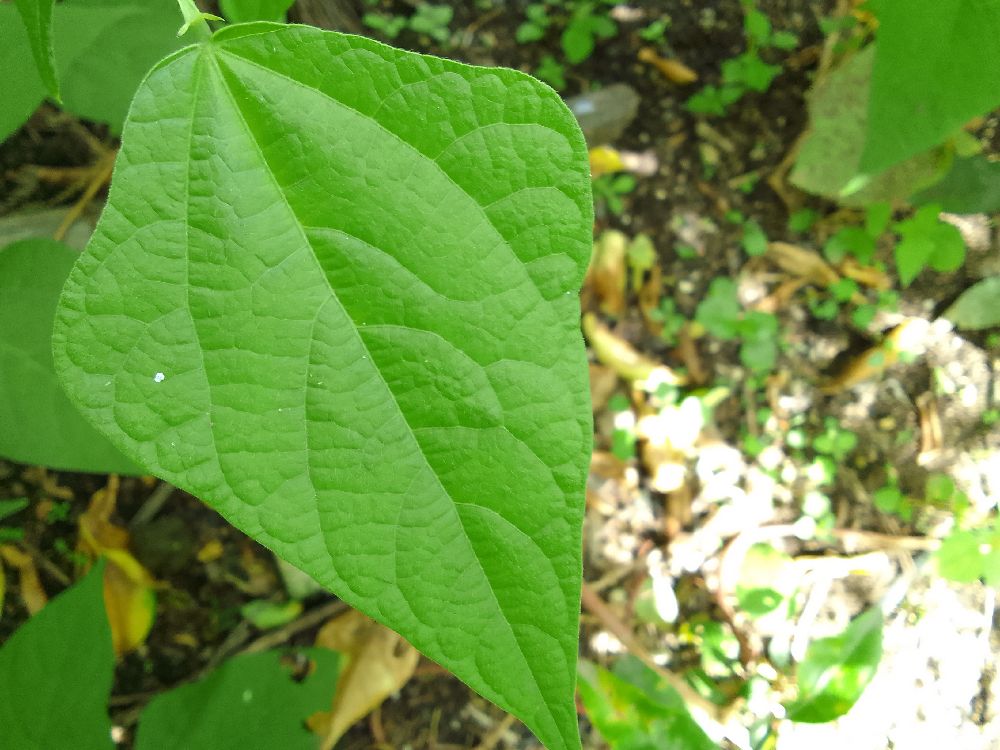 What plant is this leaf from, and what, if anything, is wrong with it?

common bean, healthy
